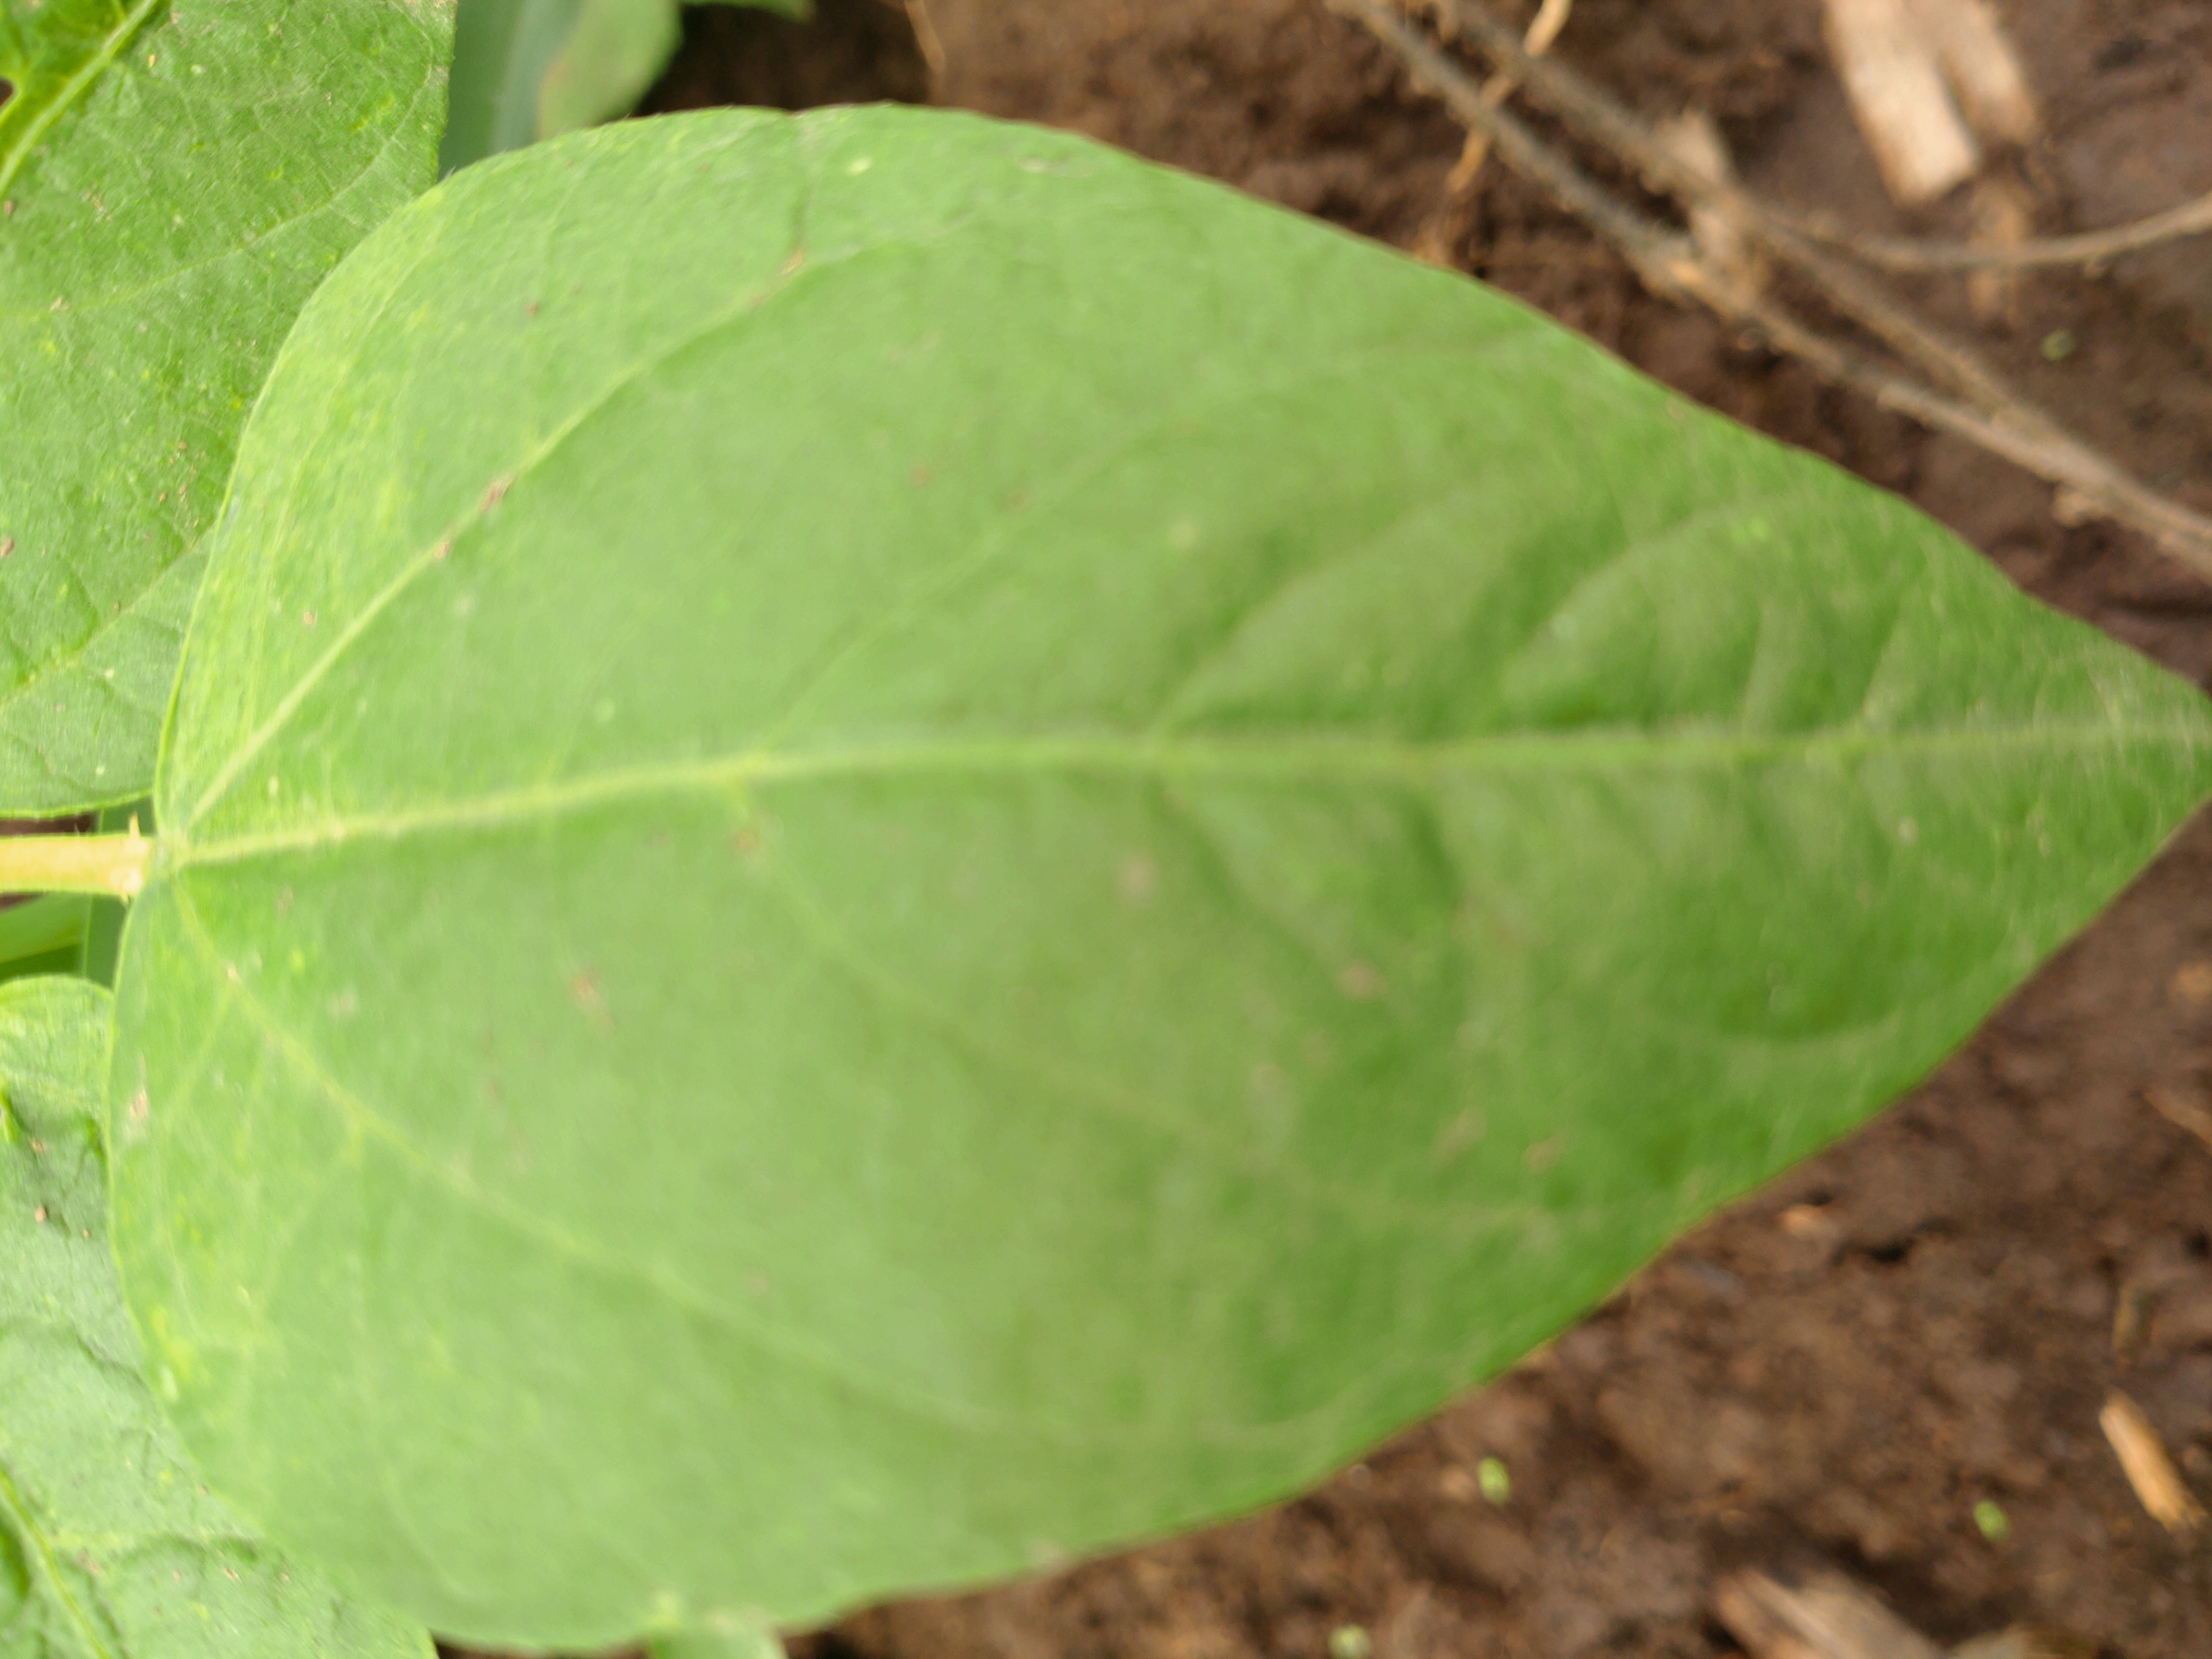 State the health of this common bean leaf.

healthy
